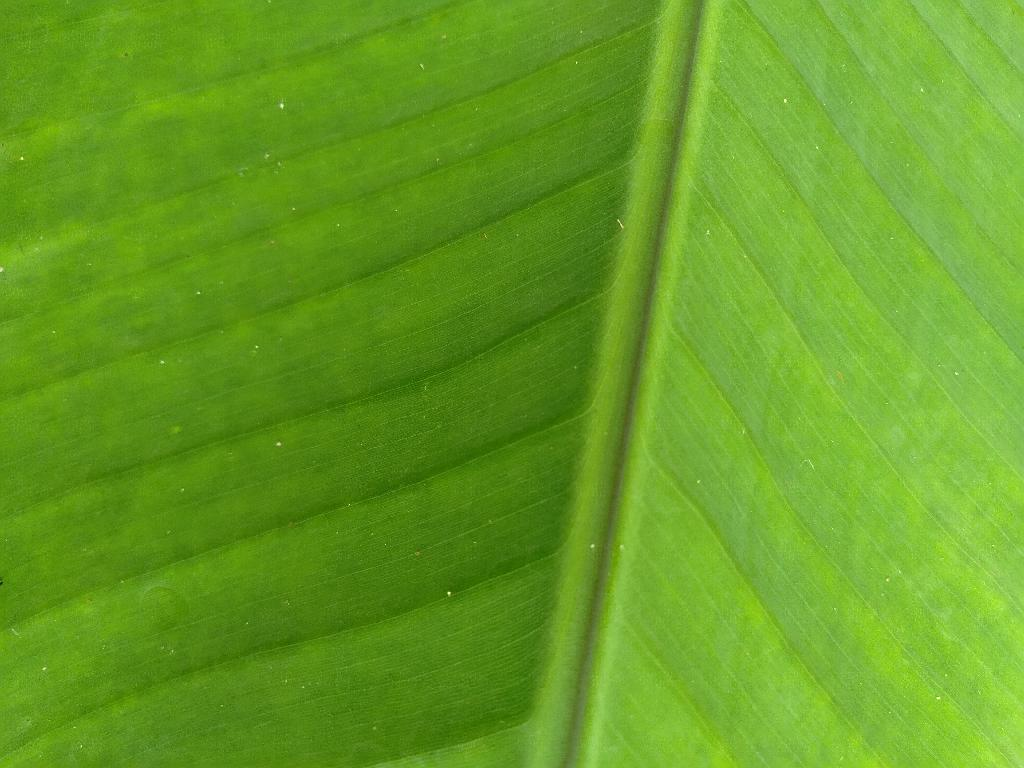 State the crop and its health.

banana, healthy
